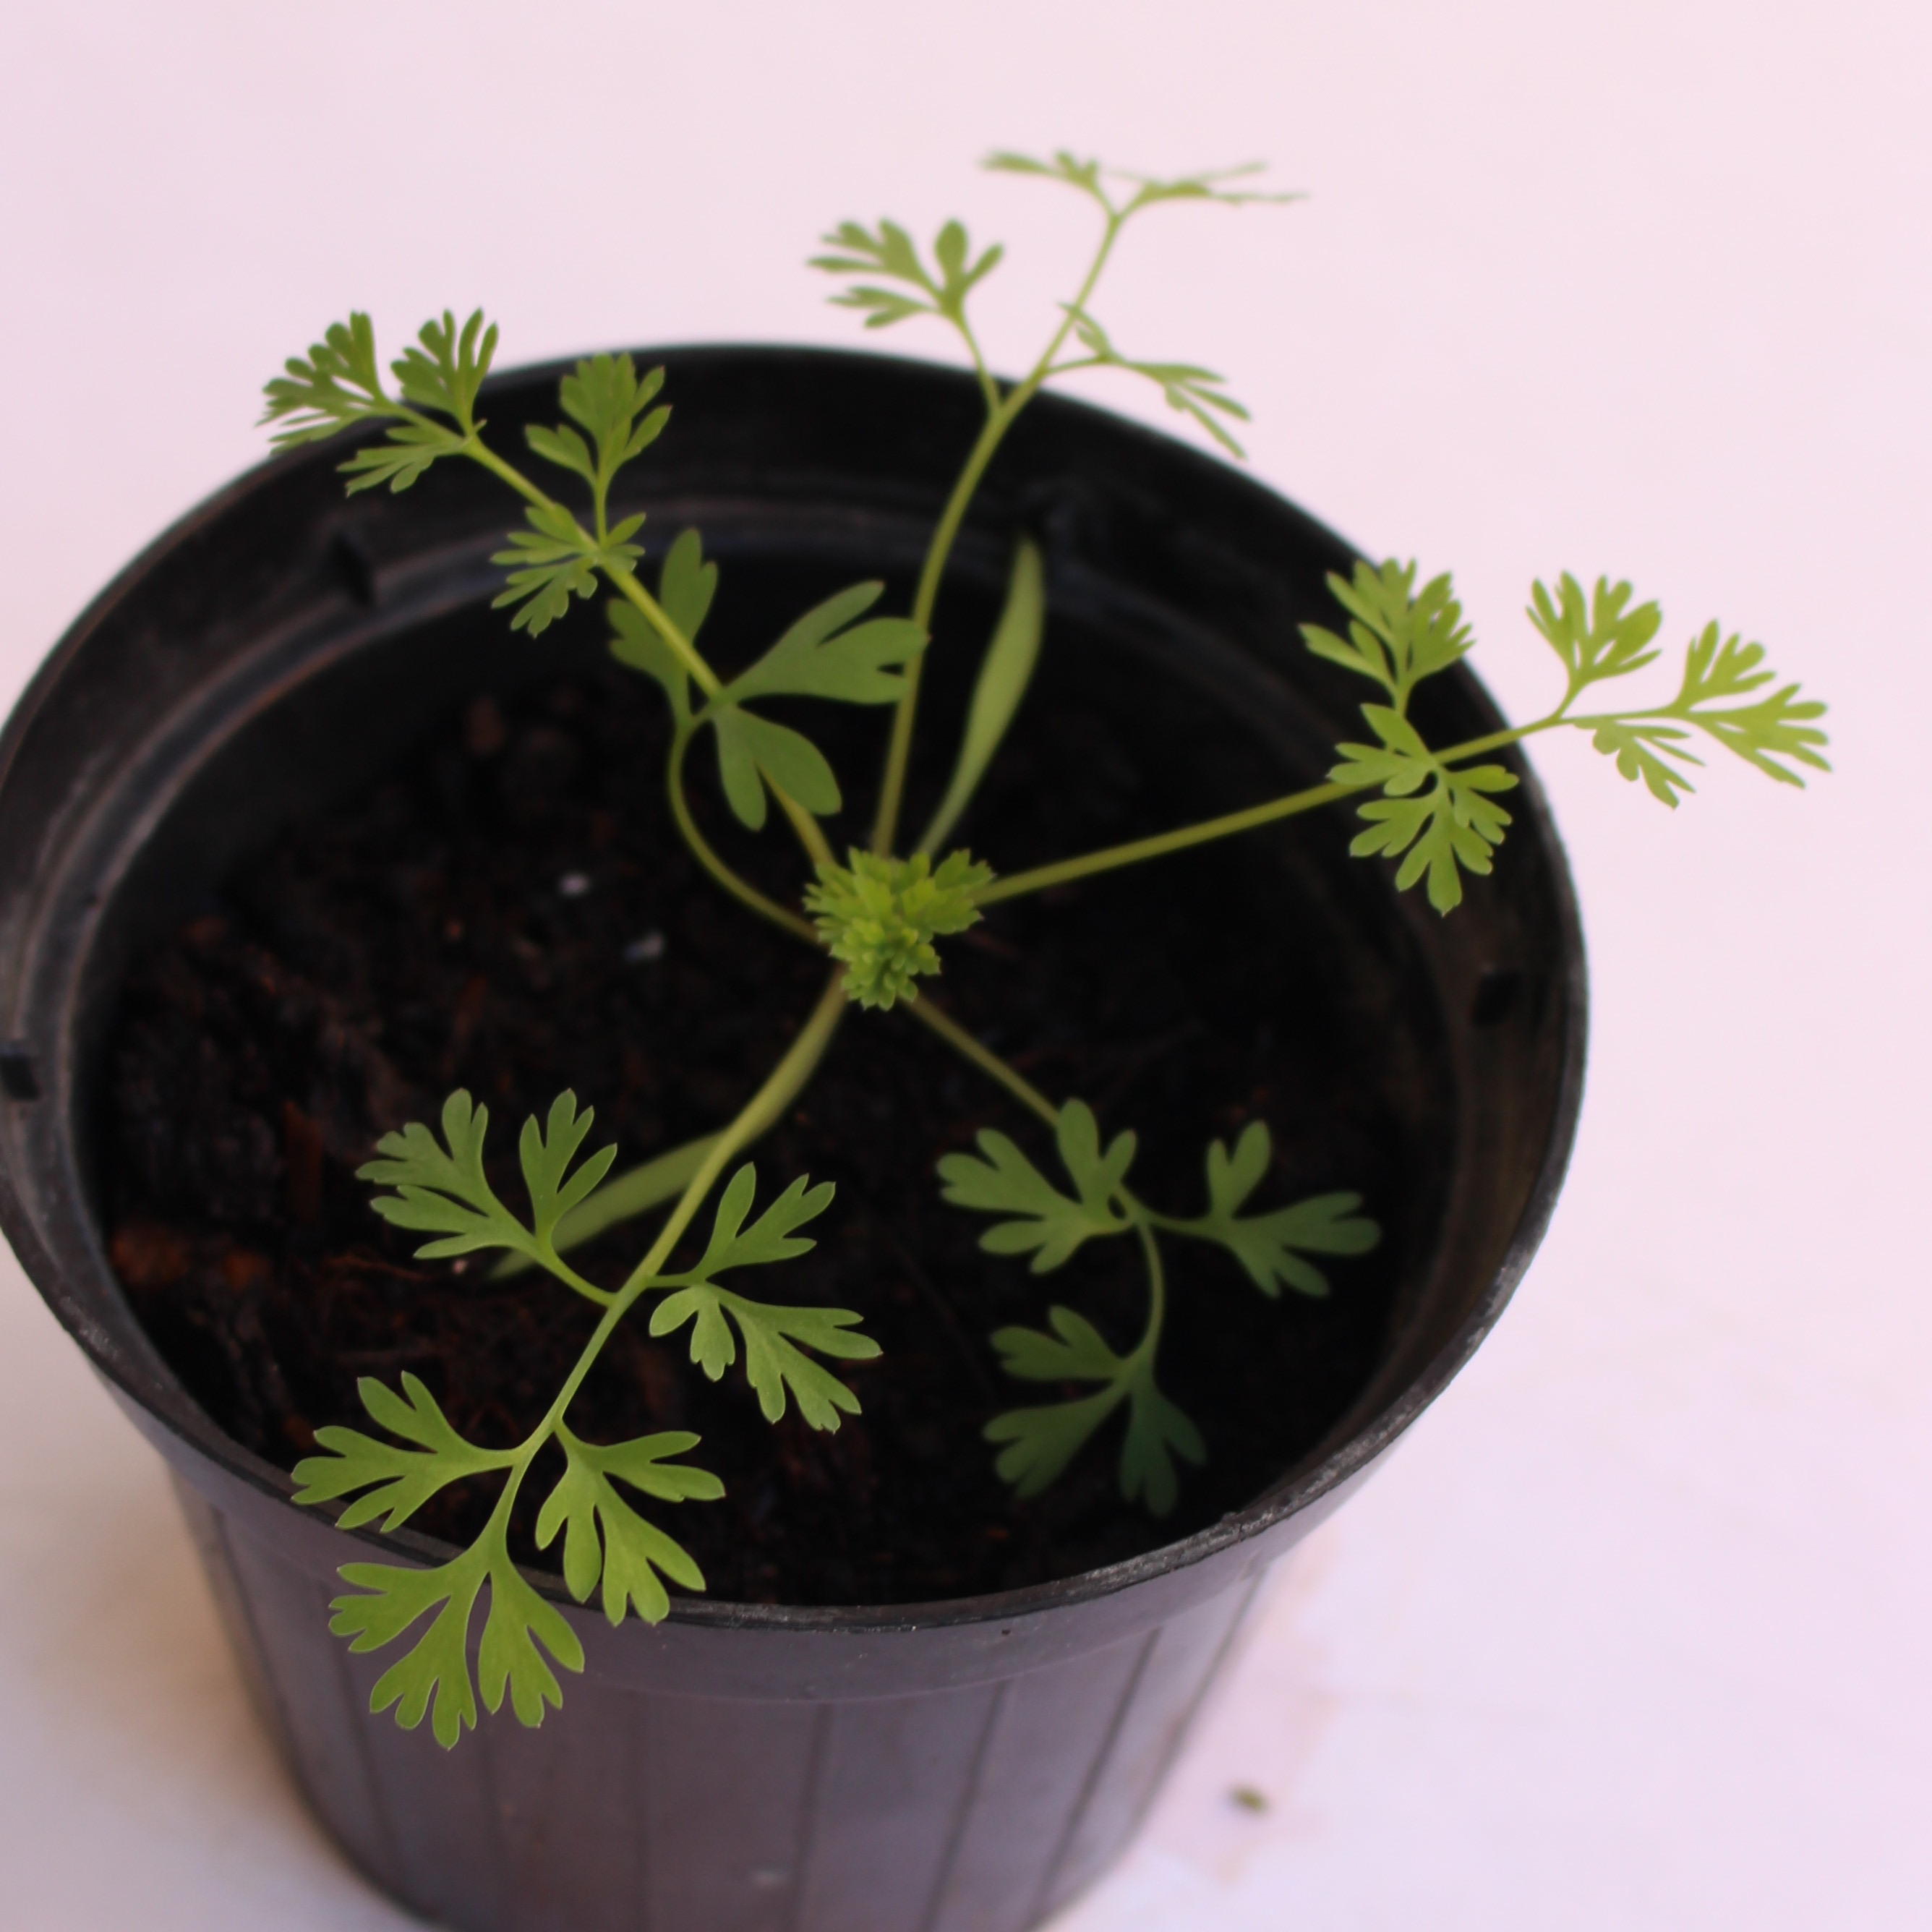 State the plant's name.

Fumaria officinalis
